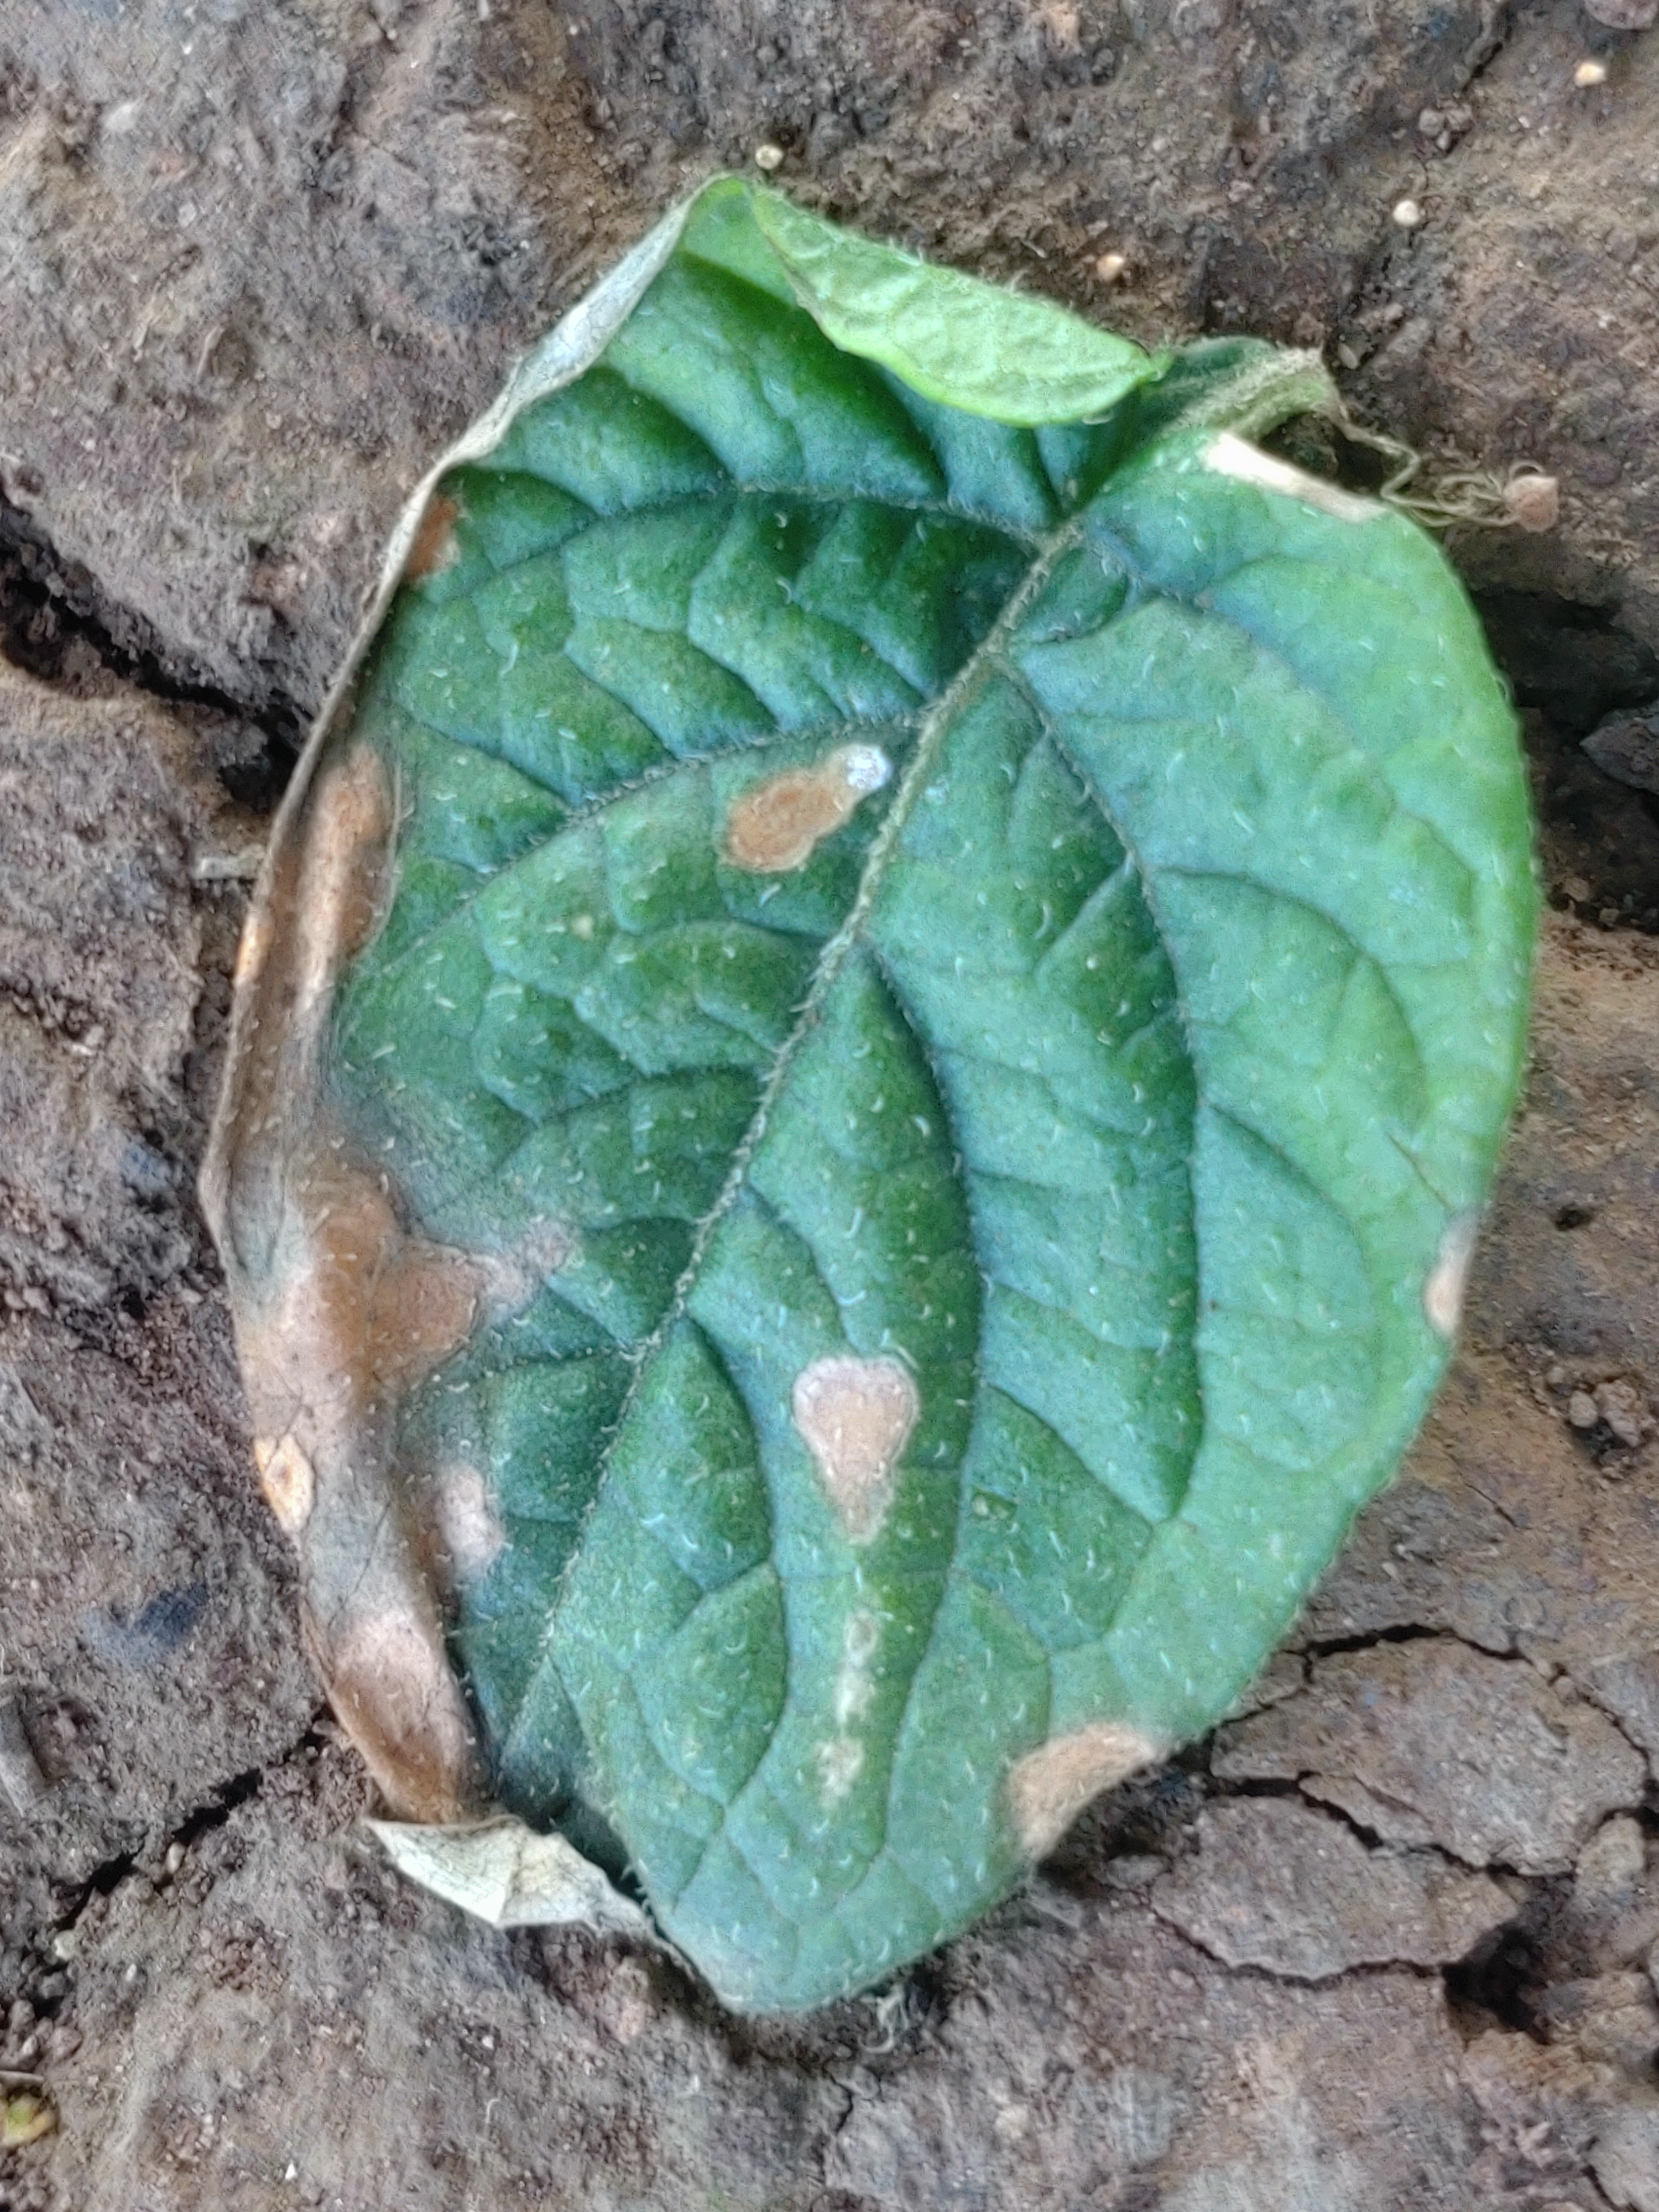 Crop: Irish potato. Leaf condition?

early blight
